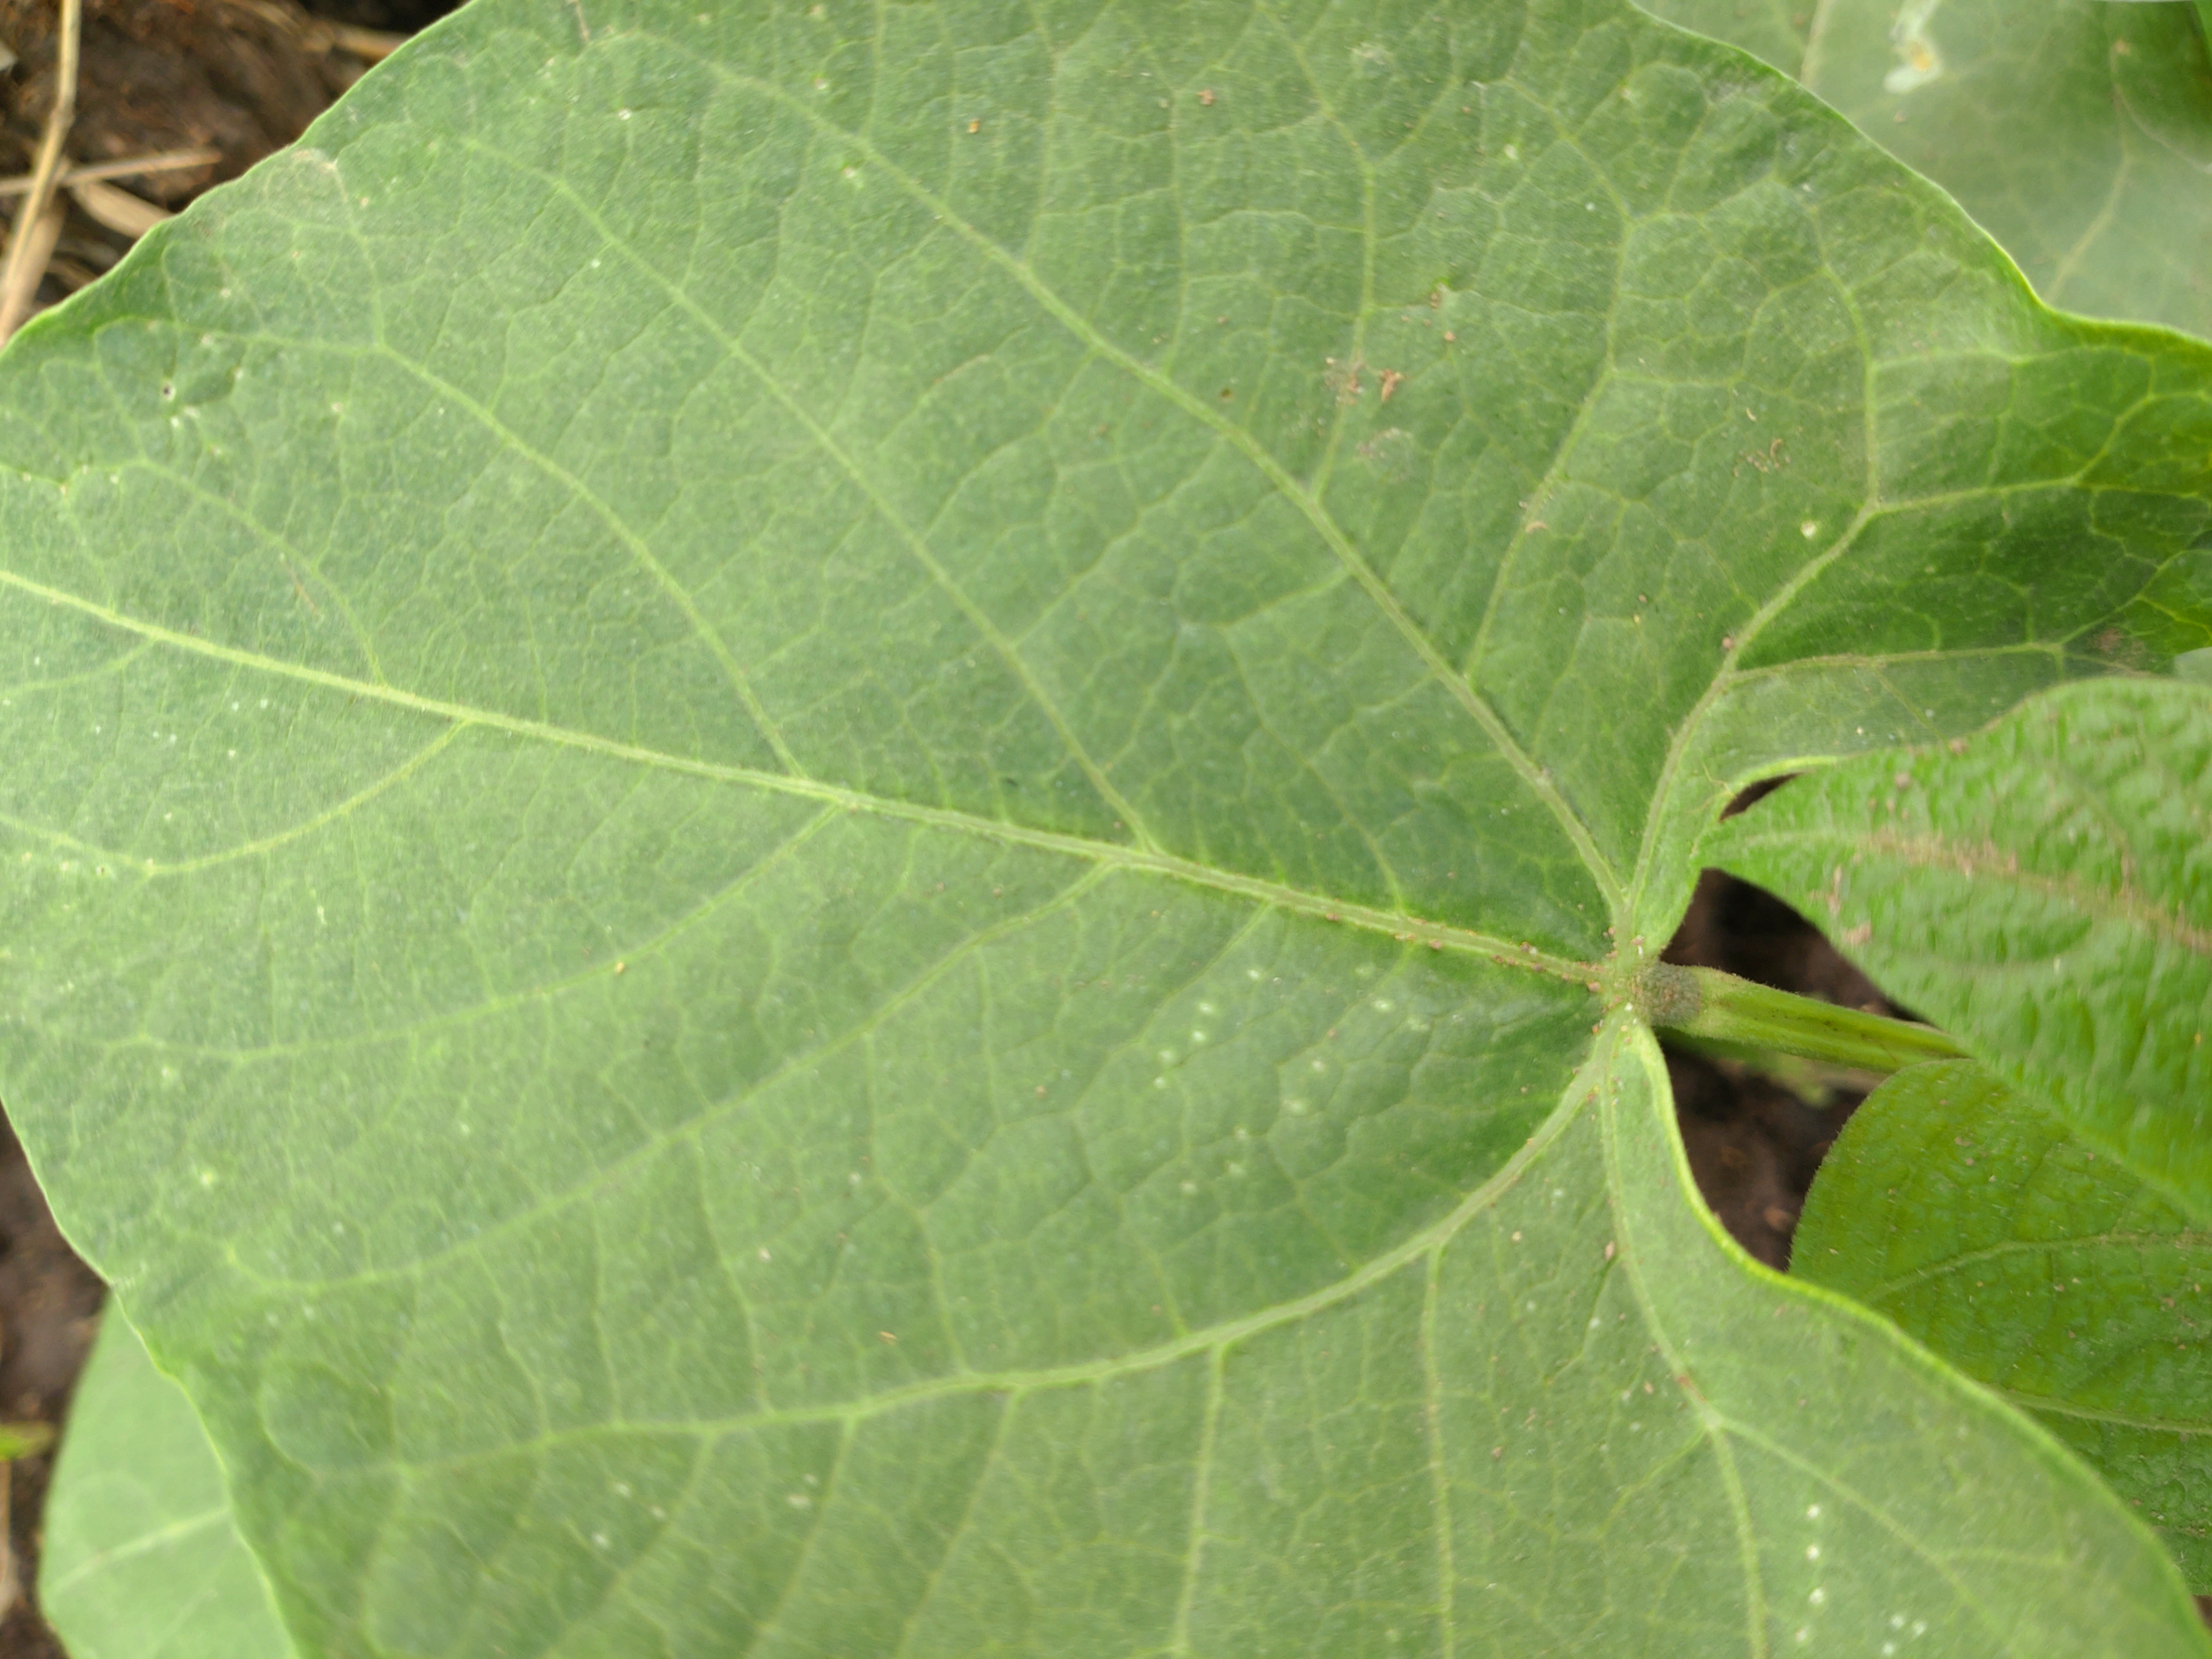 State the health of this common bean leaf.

healthy
